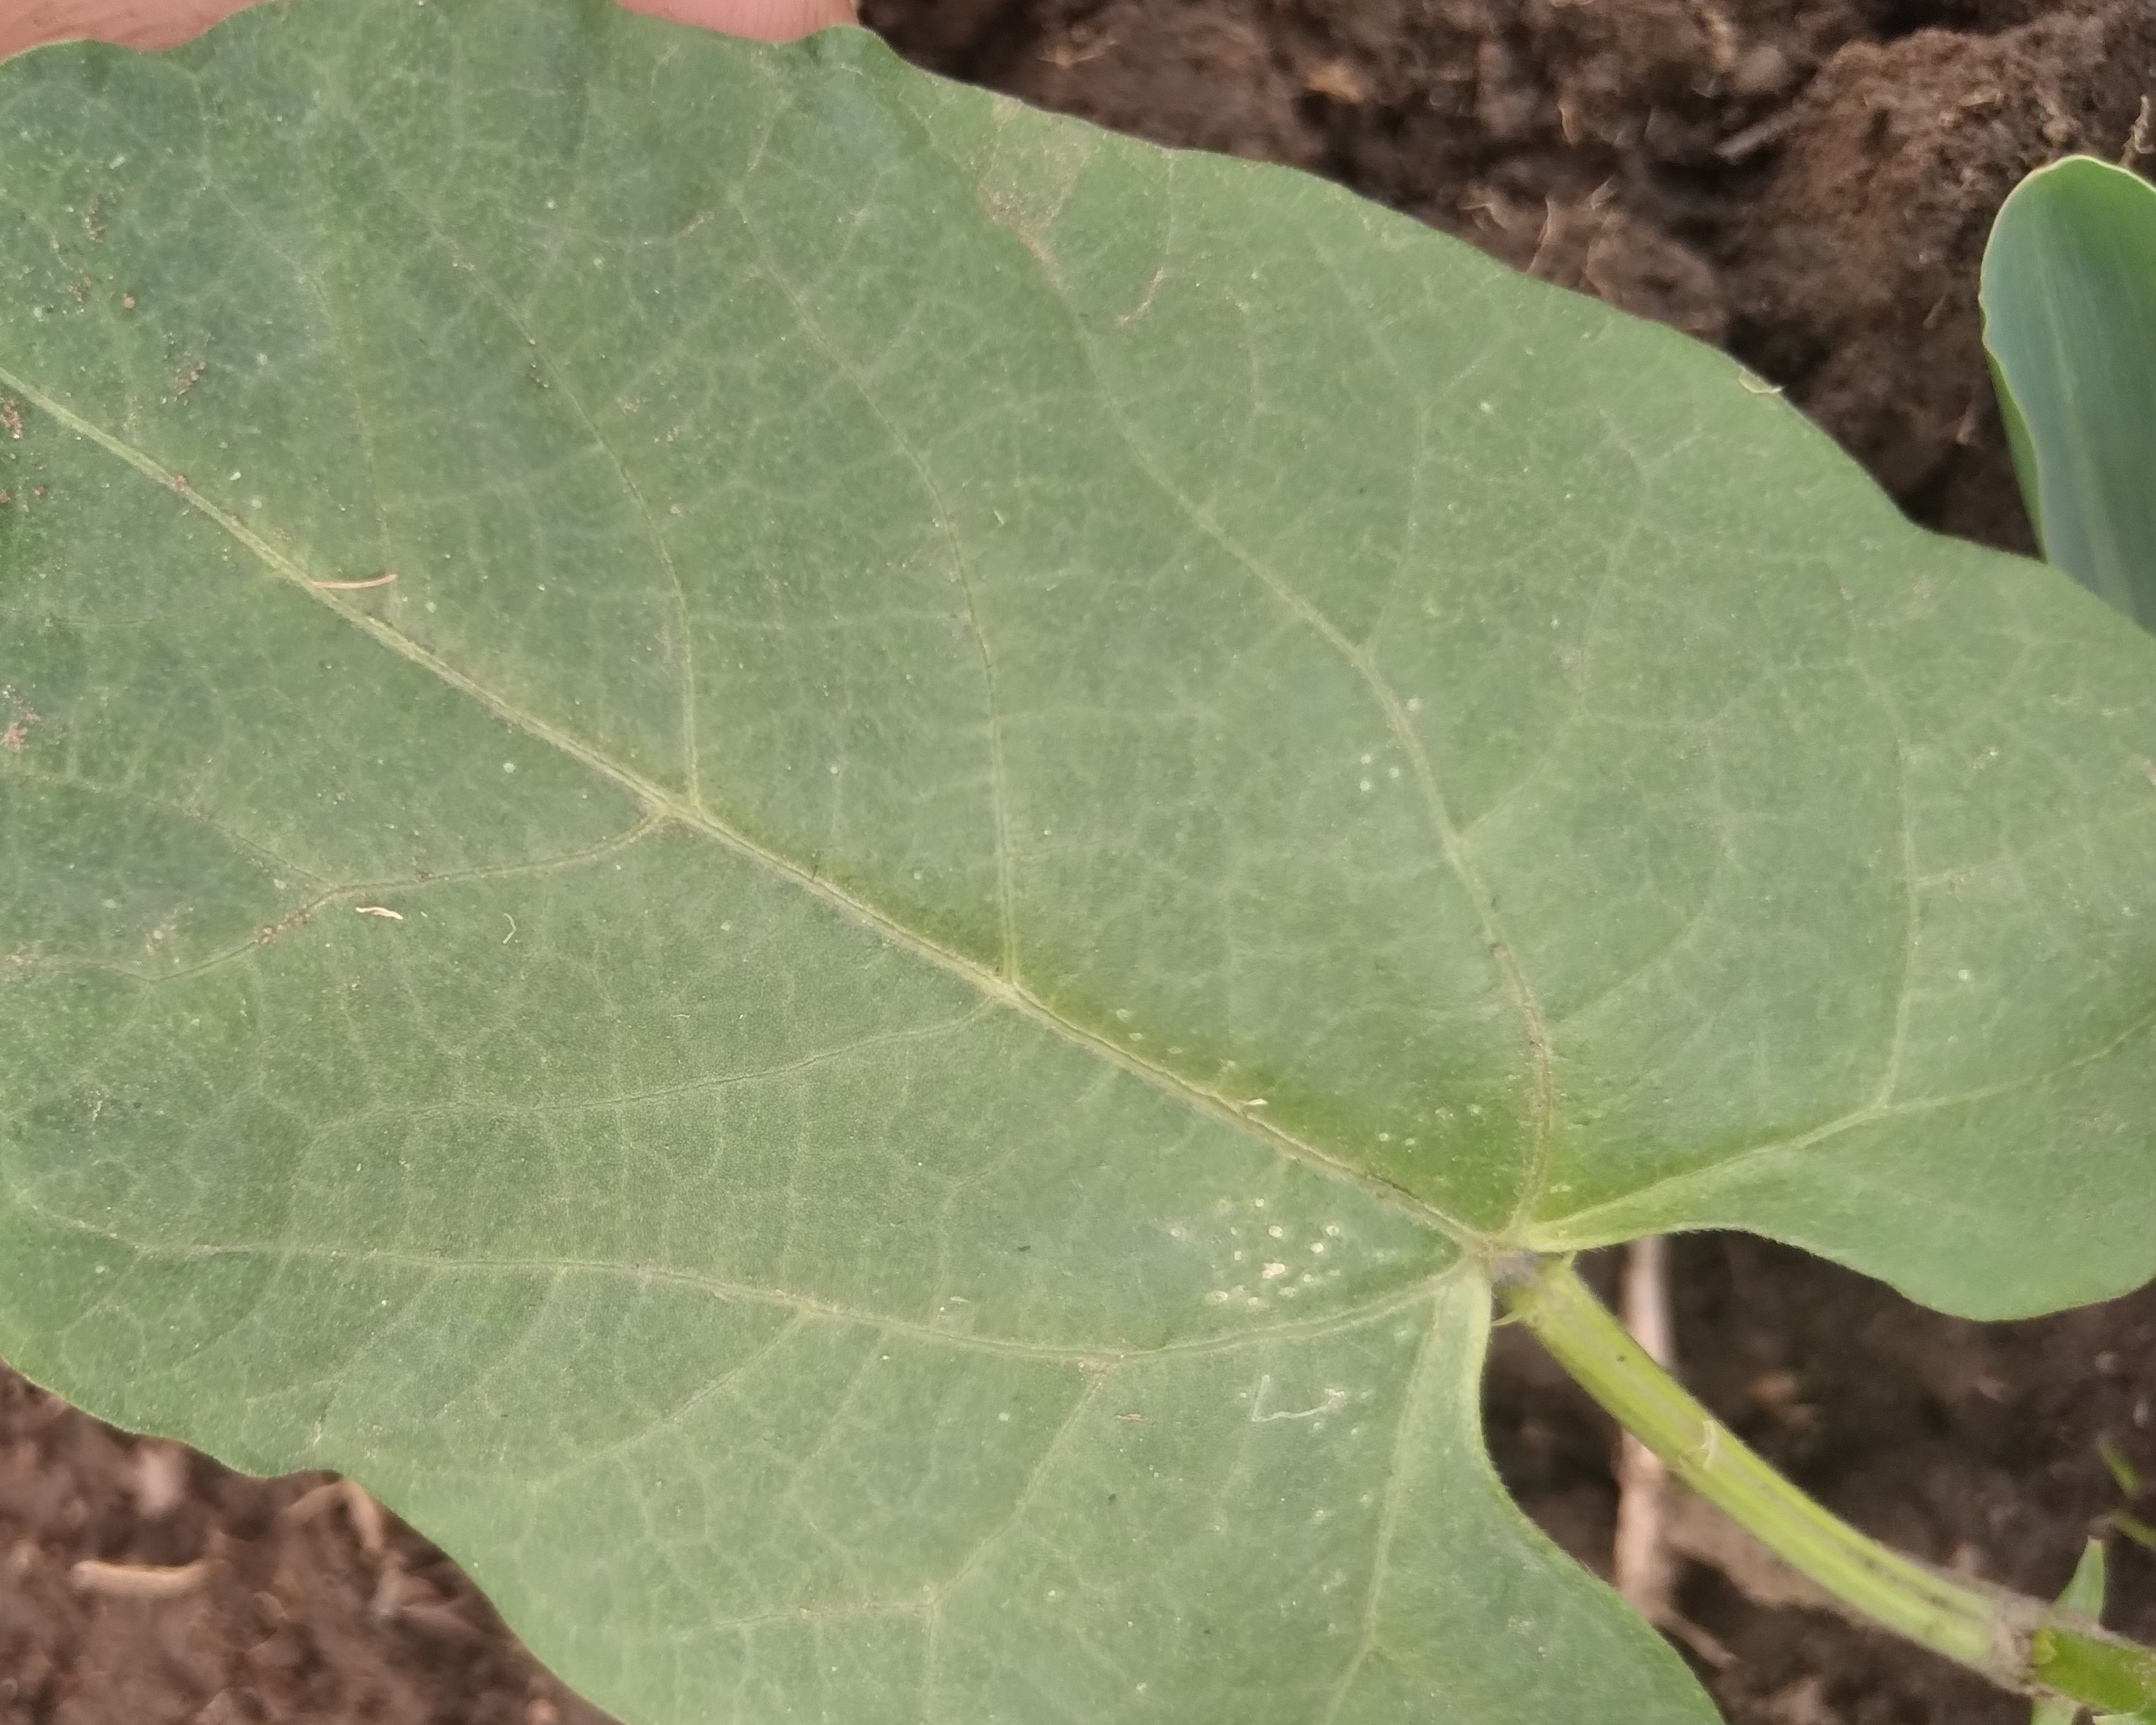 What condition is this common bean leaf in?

healthy
